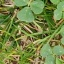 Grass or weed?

unstructured weed
